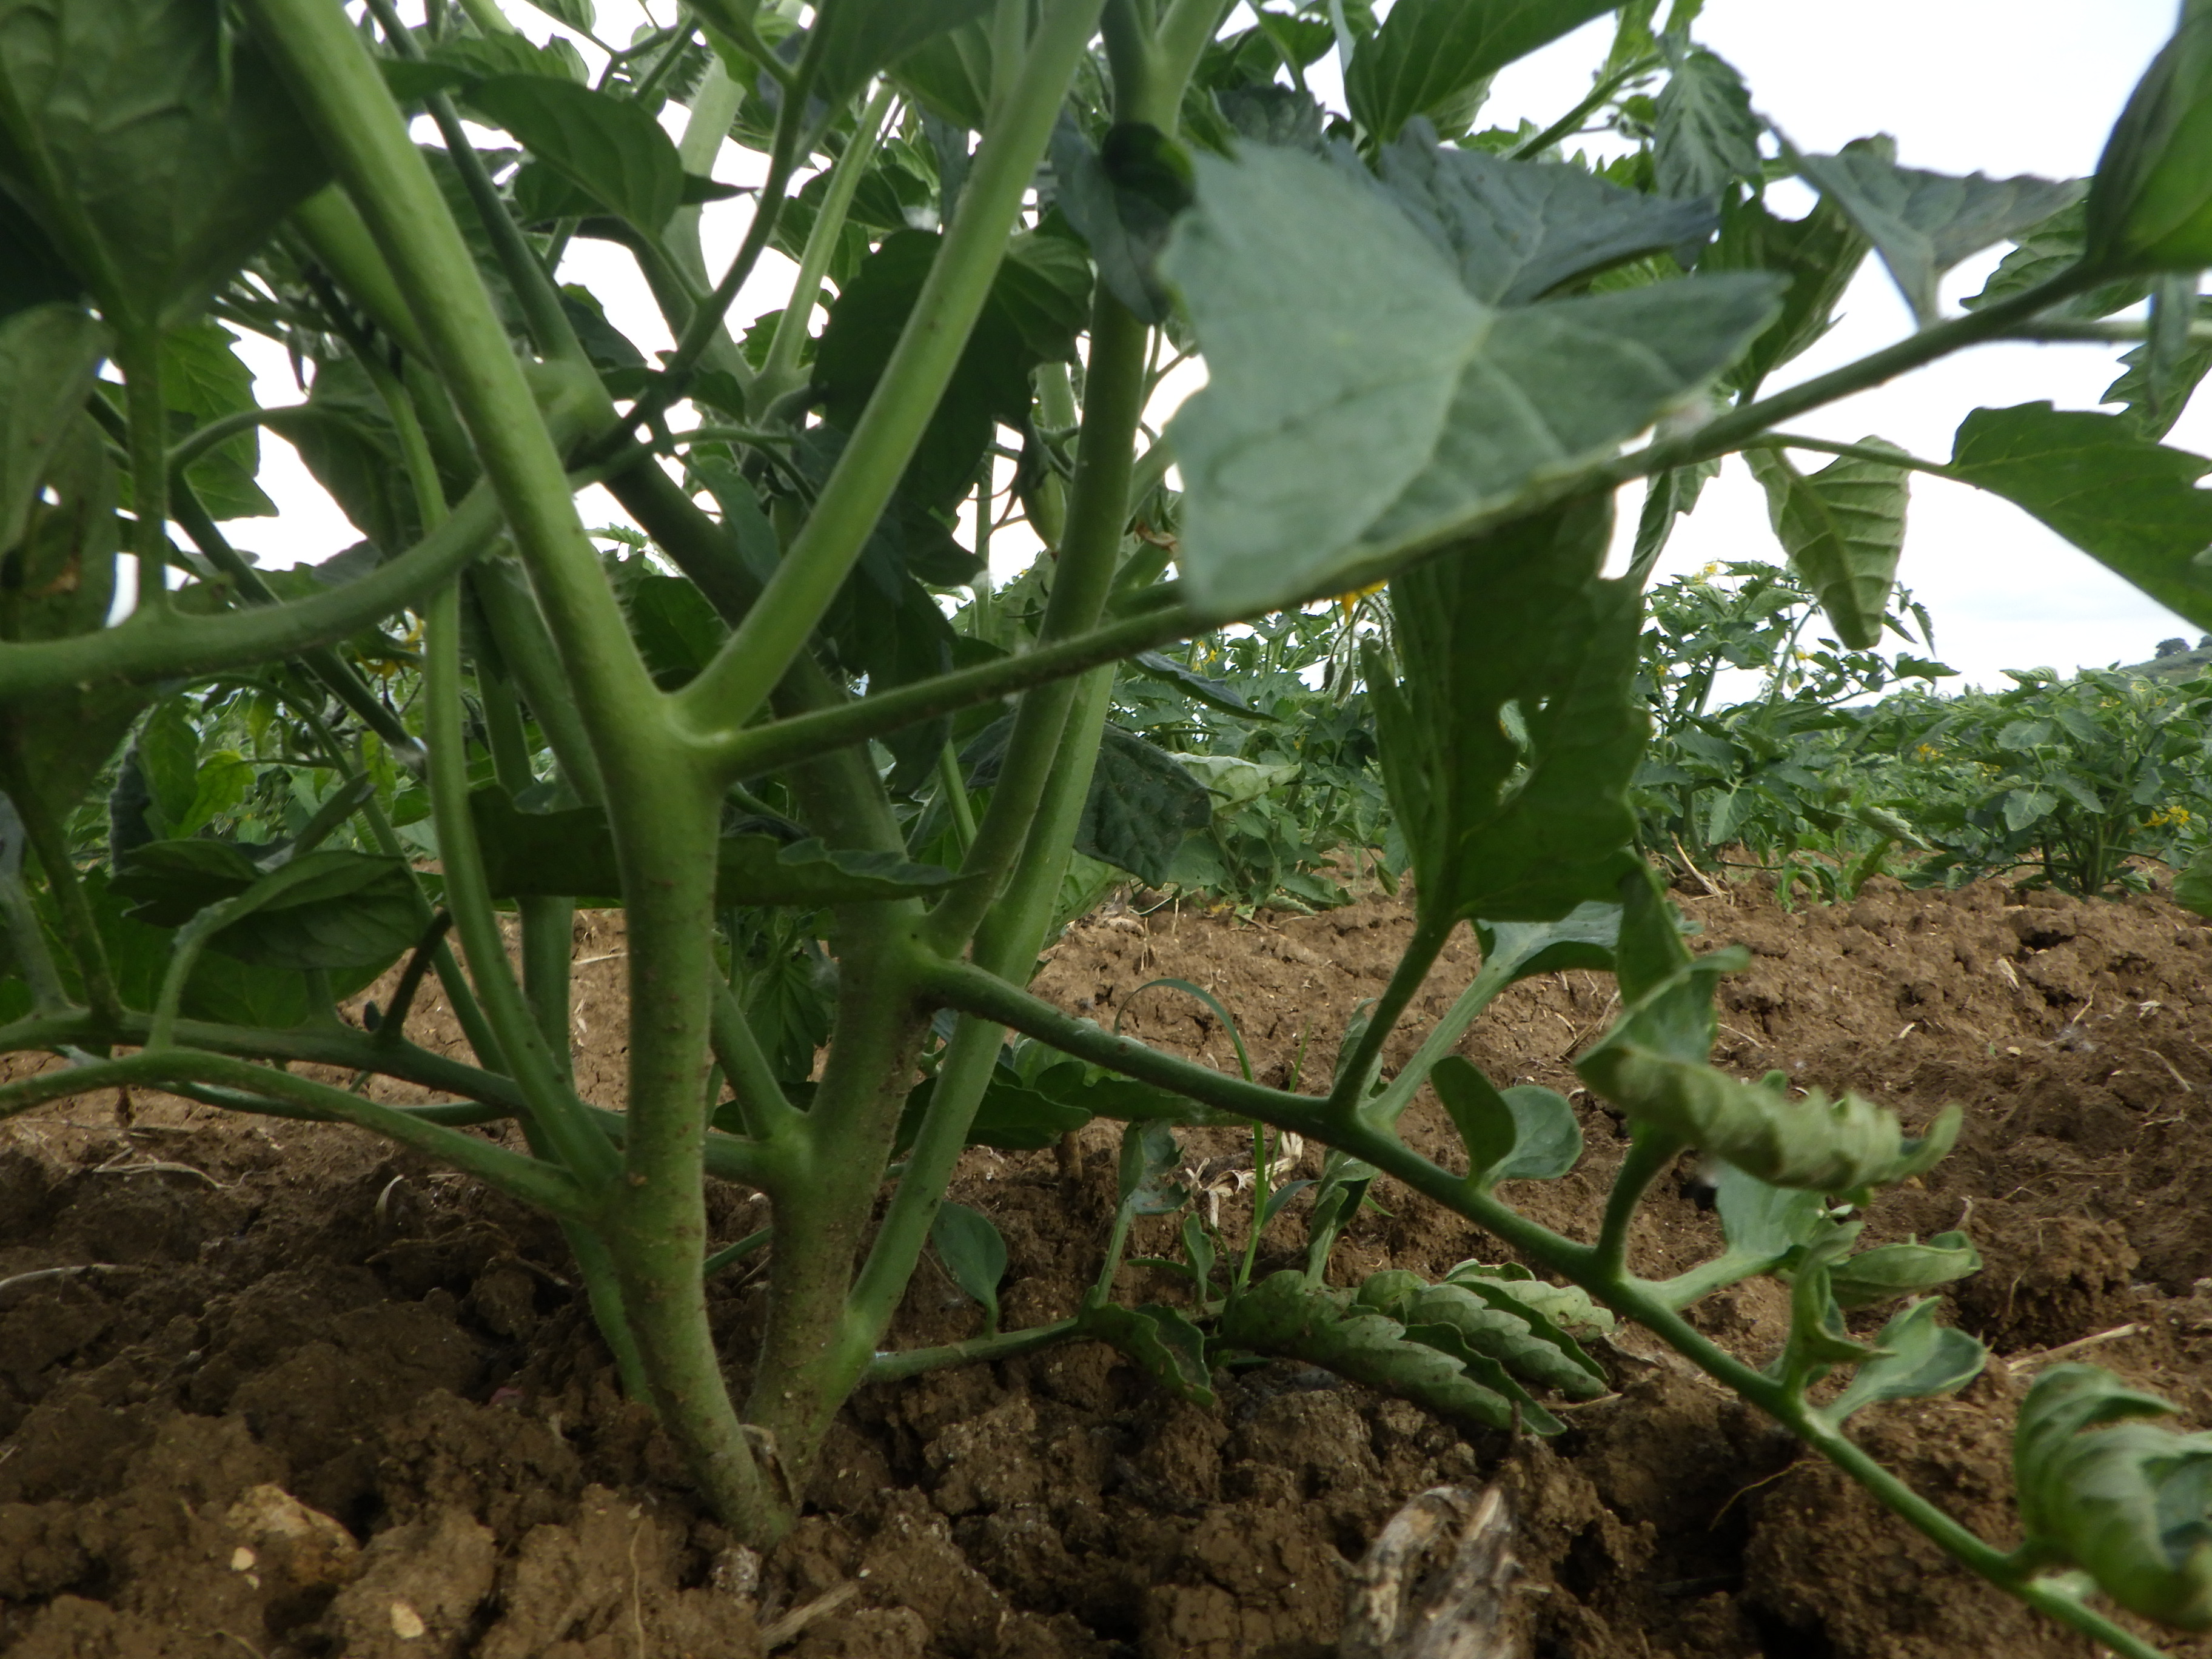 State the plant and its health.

tomato, phytophagous, water stress
